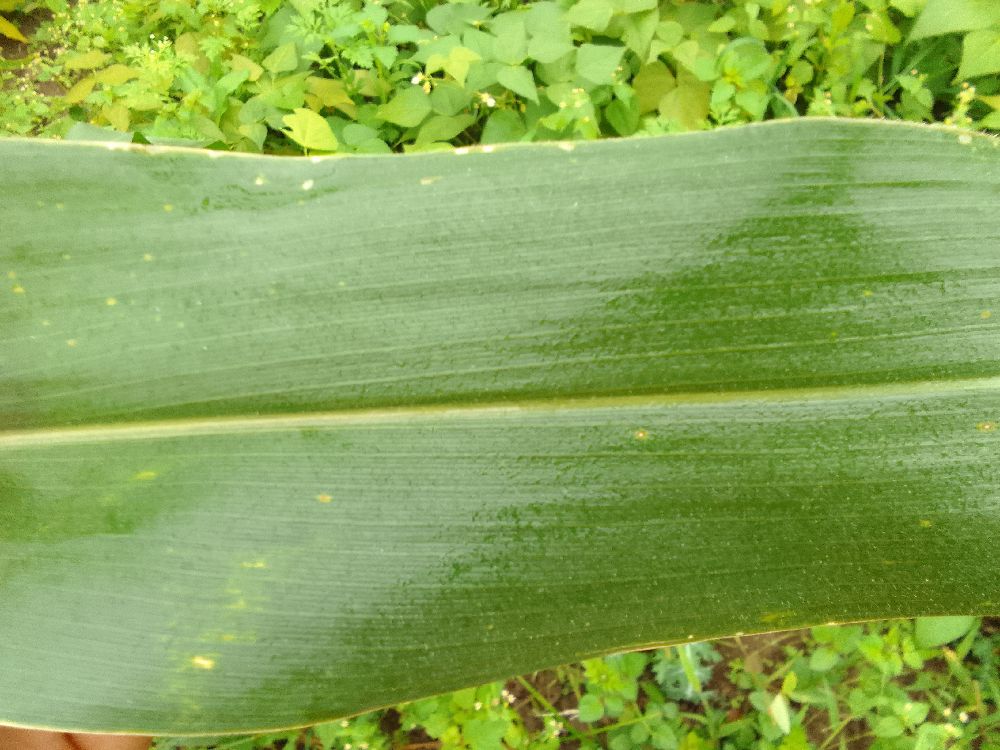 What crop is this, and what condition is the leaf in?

maize, healthy
